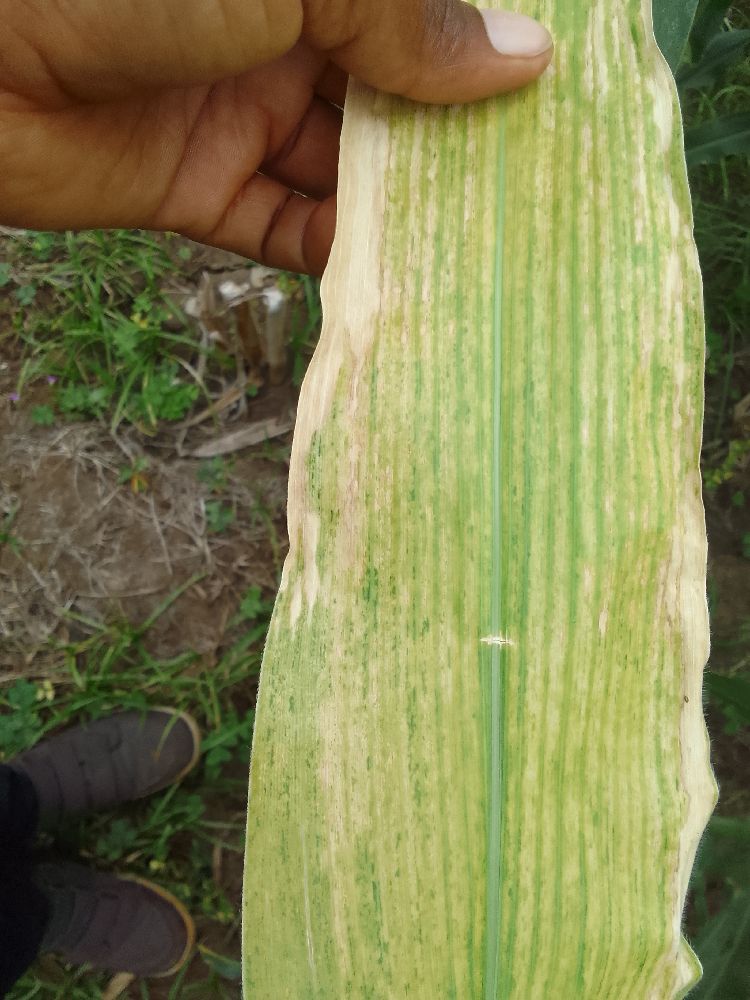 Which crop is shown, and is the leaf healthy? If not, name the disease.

maize, maize lethal necrosis
